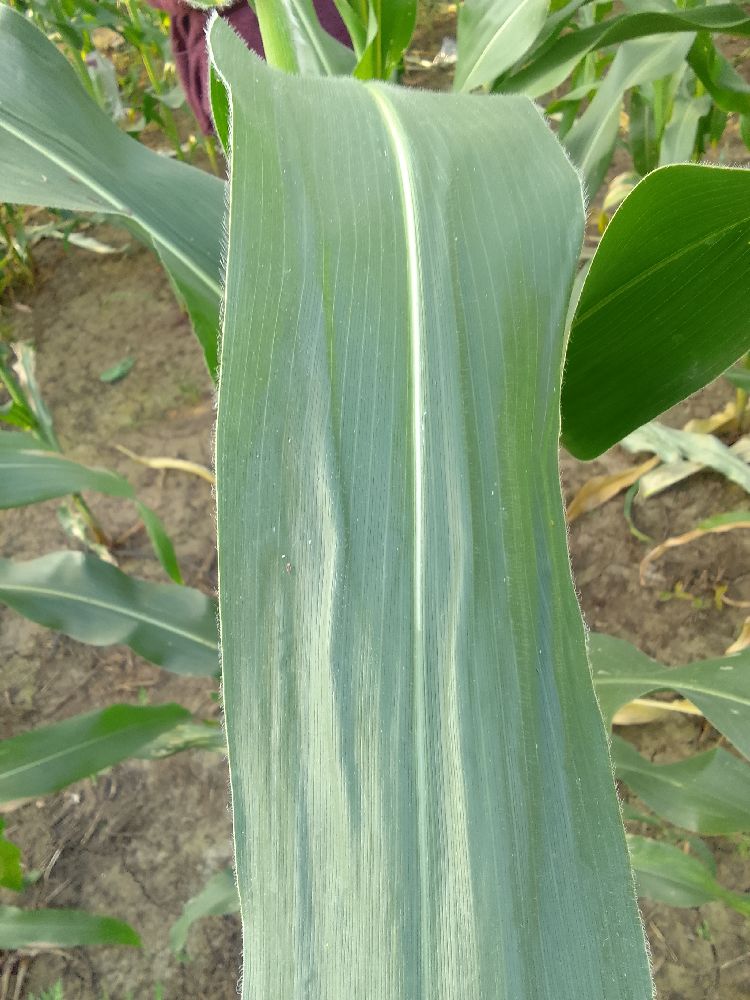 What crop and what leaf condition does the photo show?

maize, healthy
